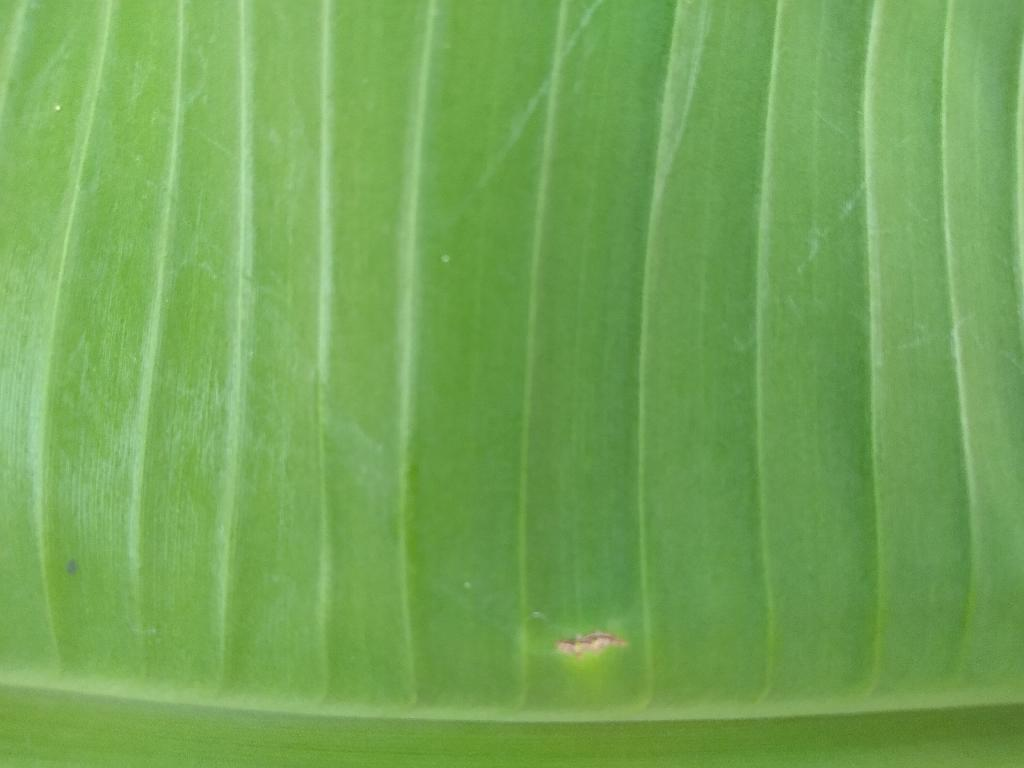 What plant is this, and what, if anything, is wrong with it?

banana, healthy
